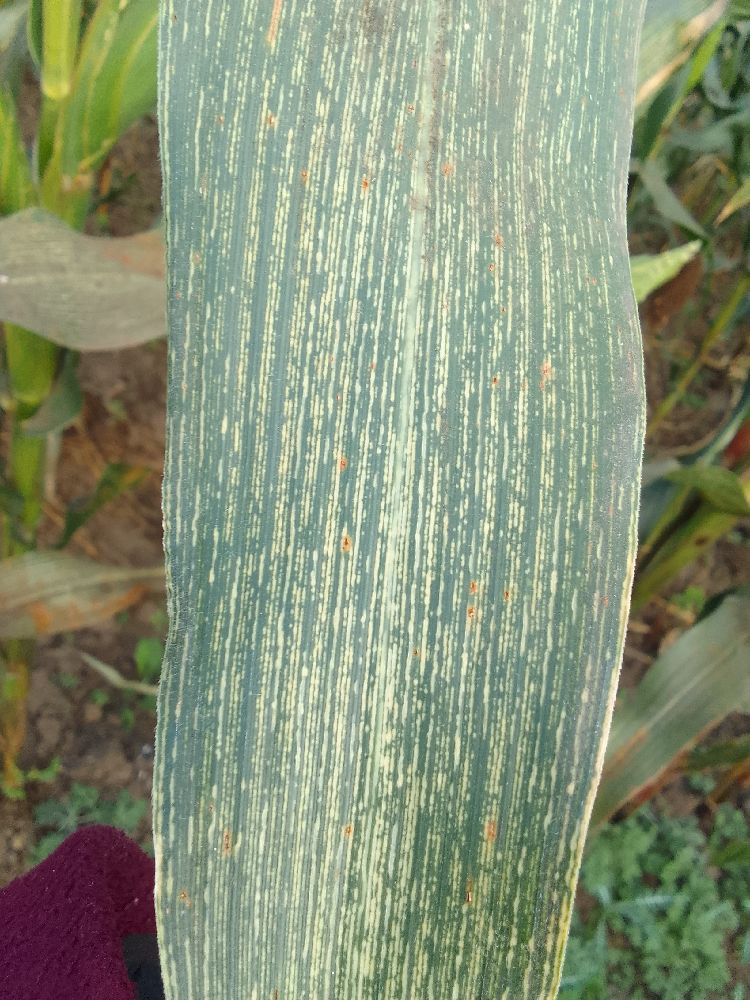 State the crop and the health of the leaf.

maize, maize streak virus
